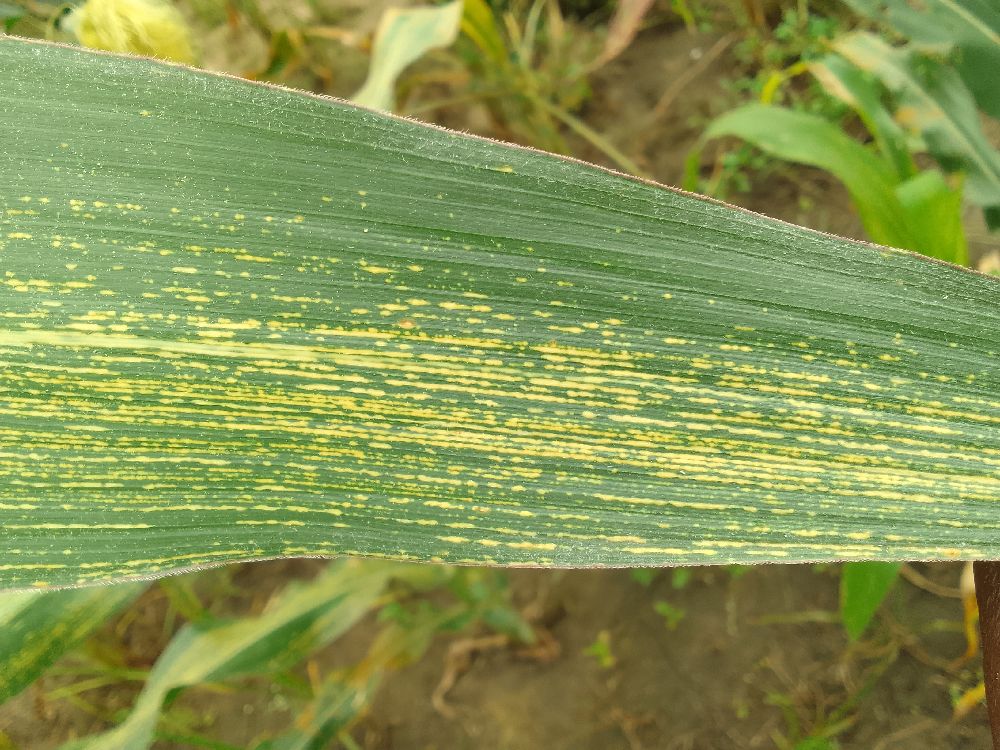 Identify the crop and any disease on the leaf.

maize, maize streak virus
